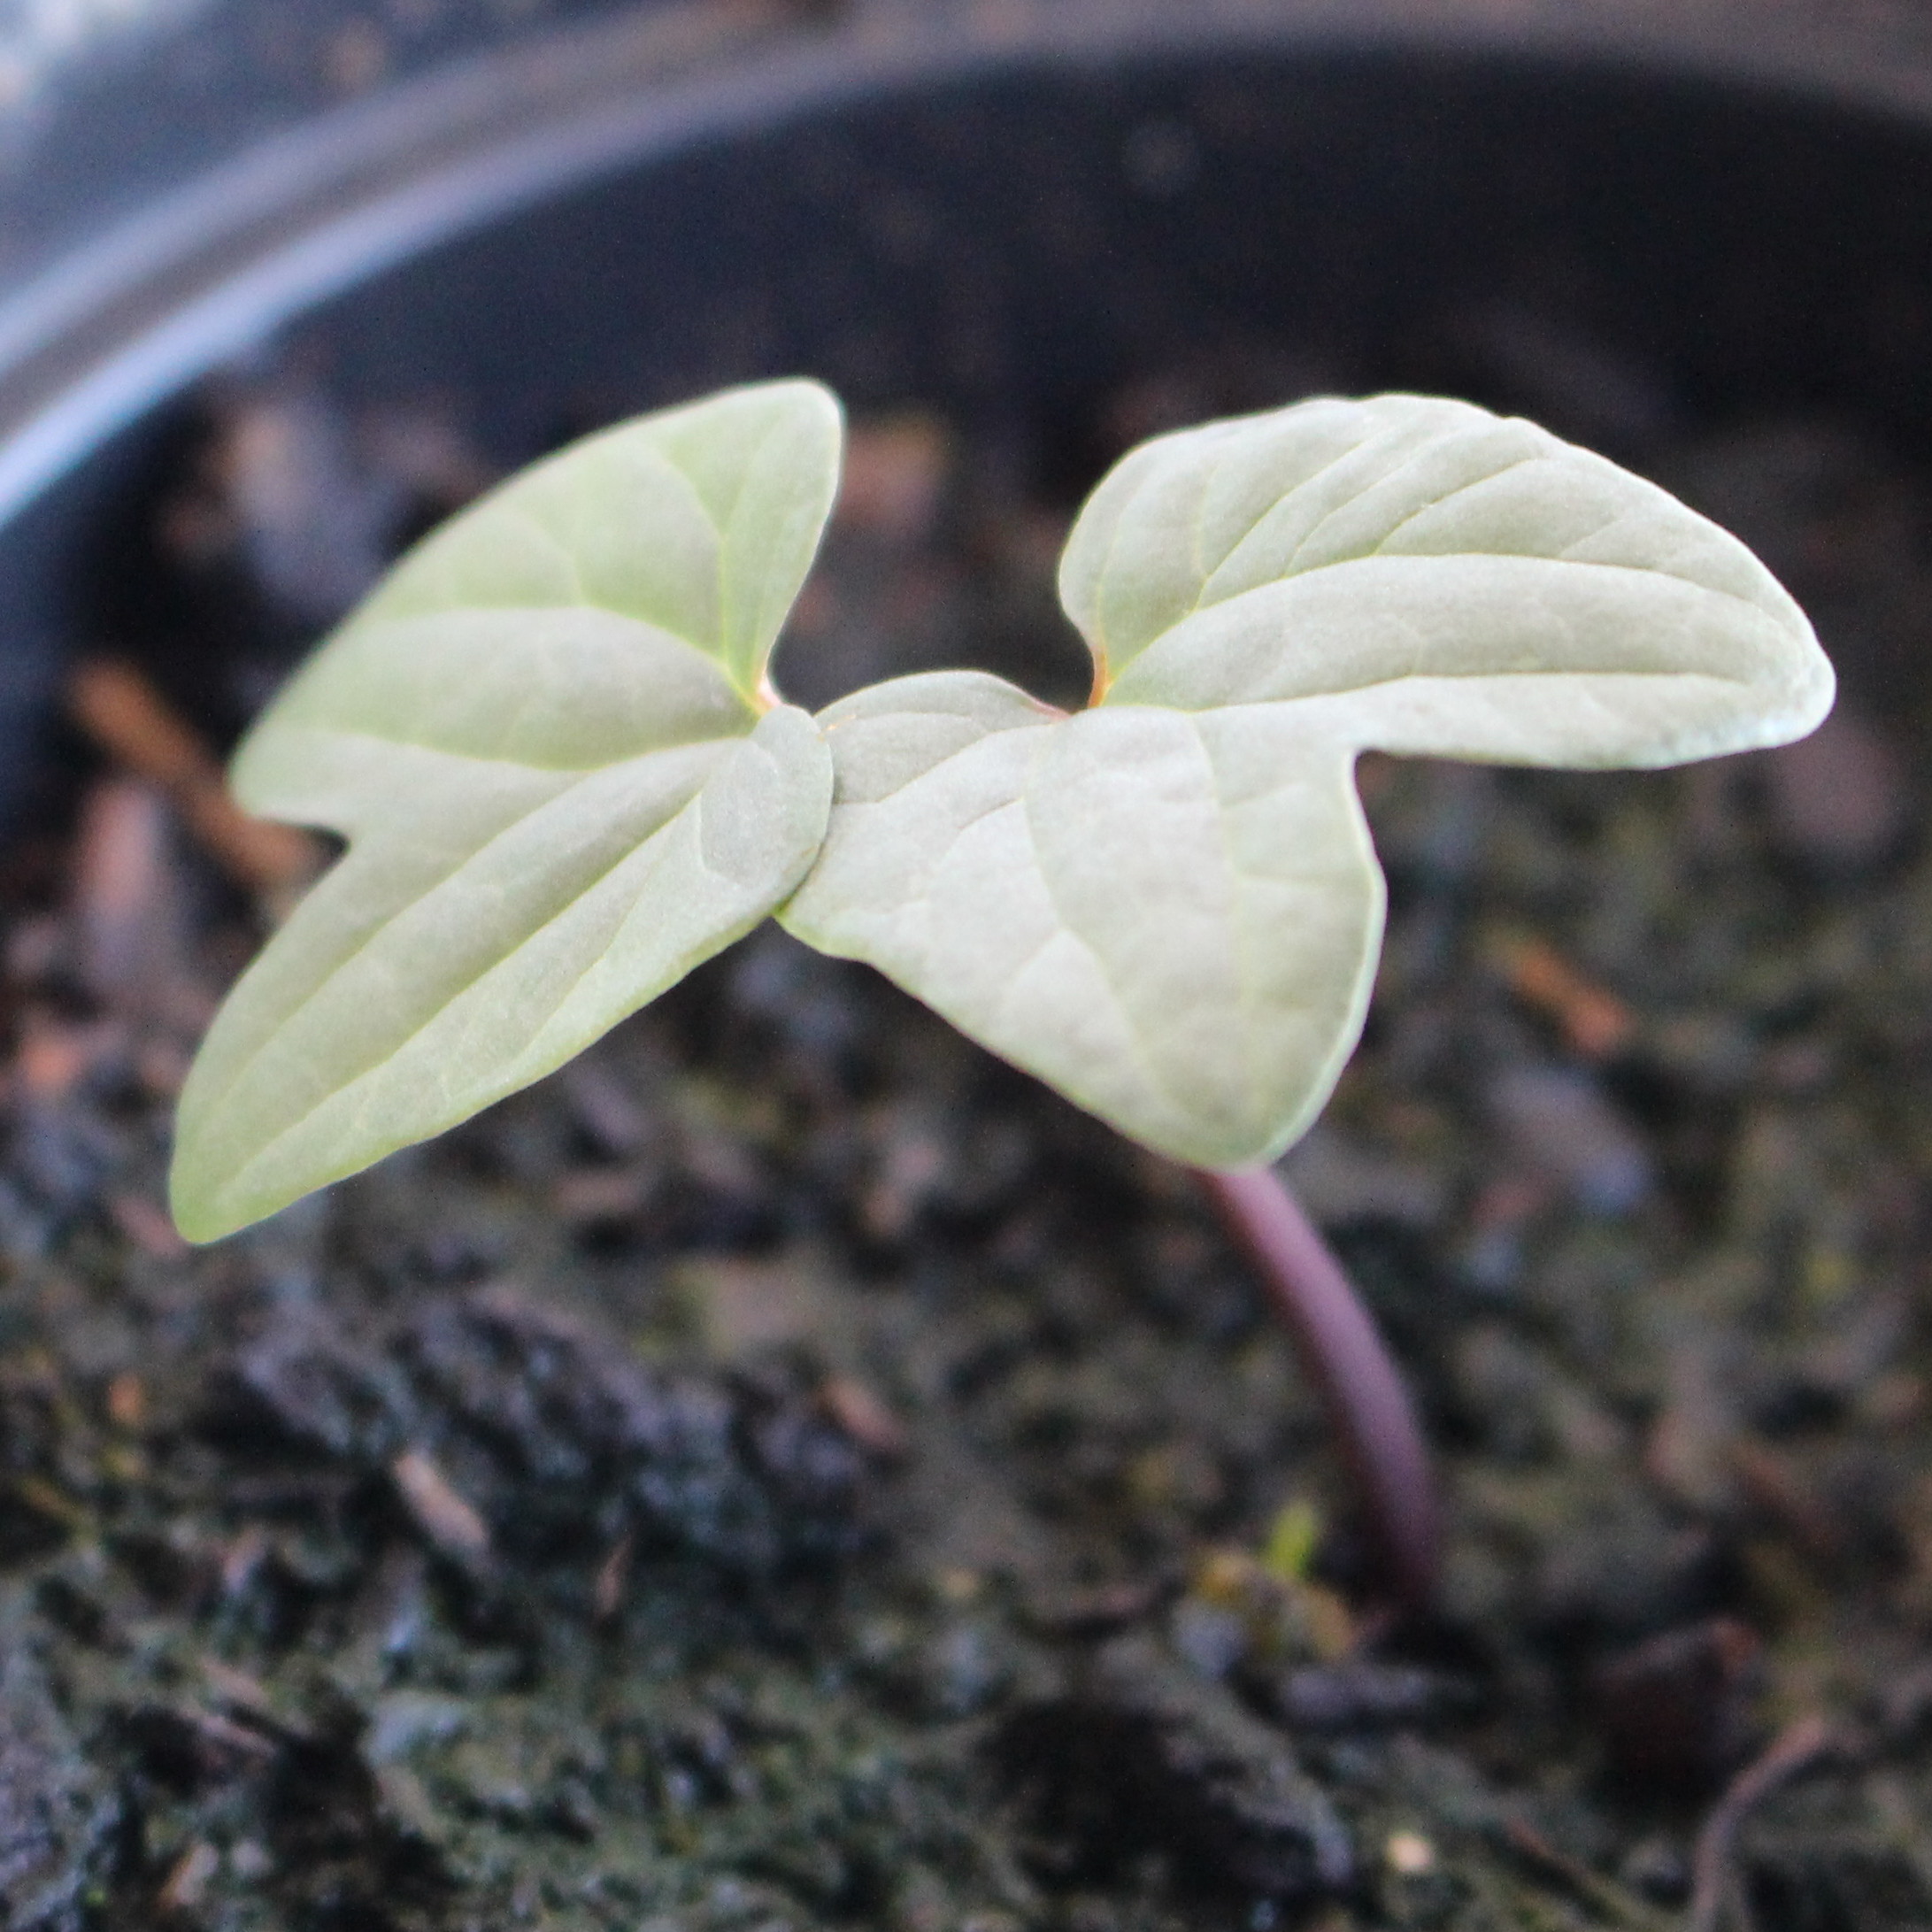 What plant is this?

Convolvulus arvensis
